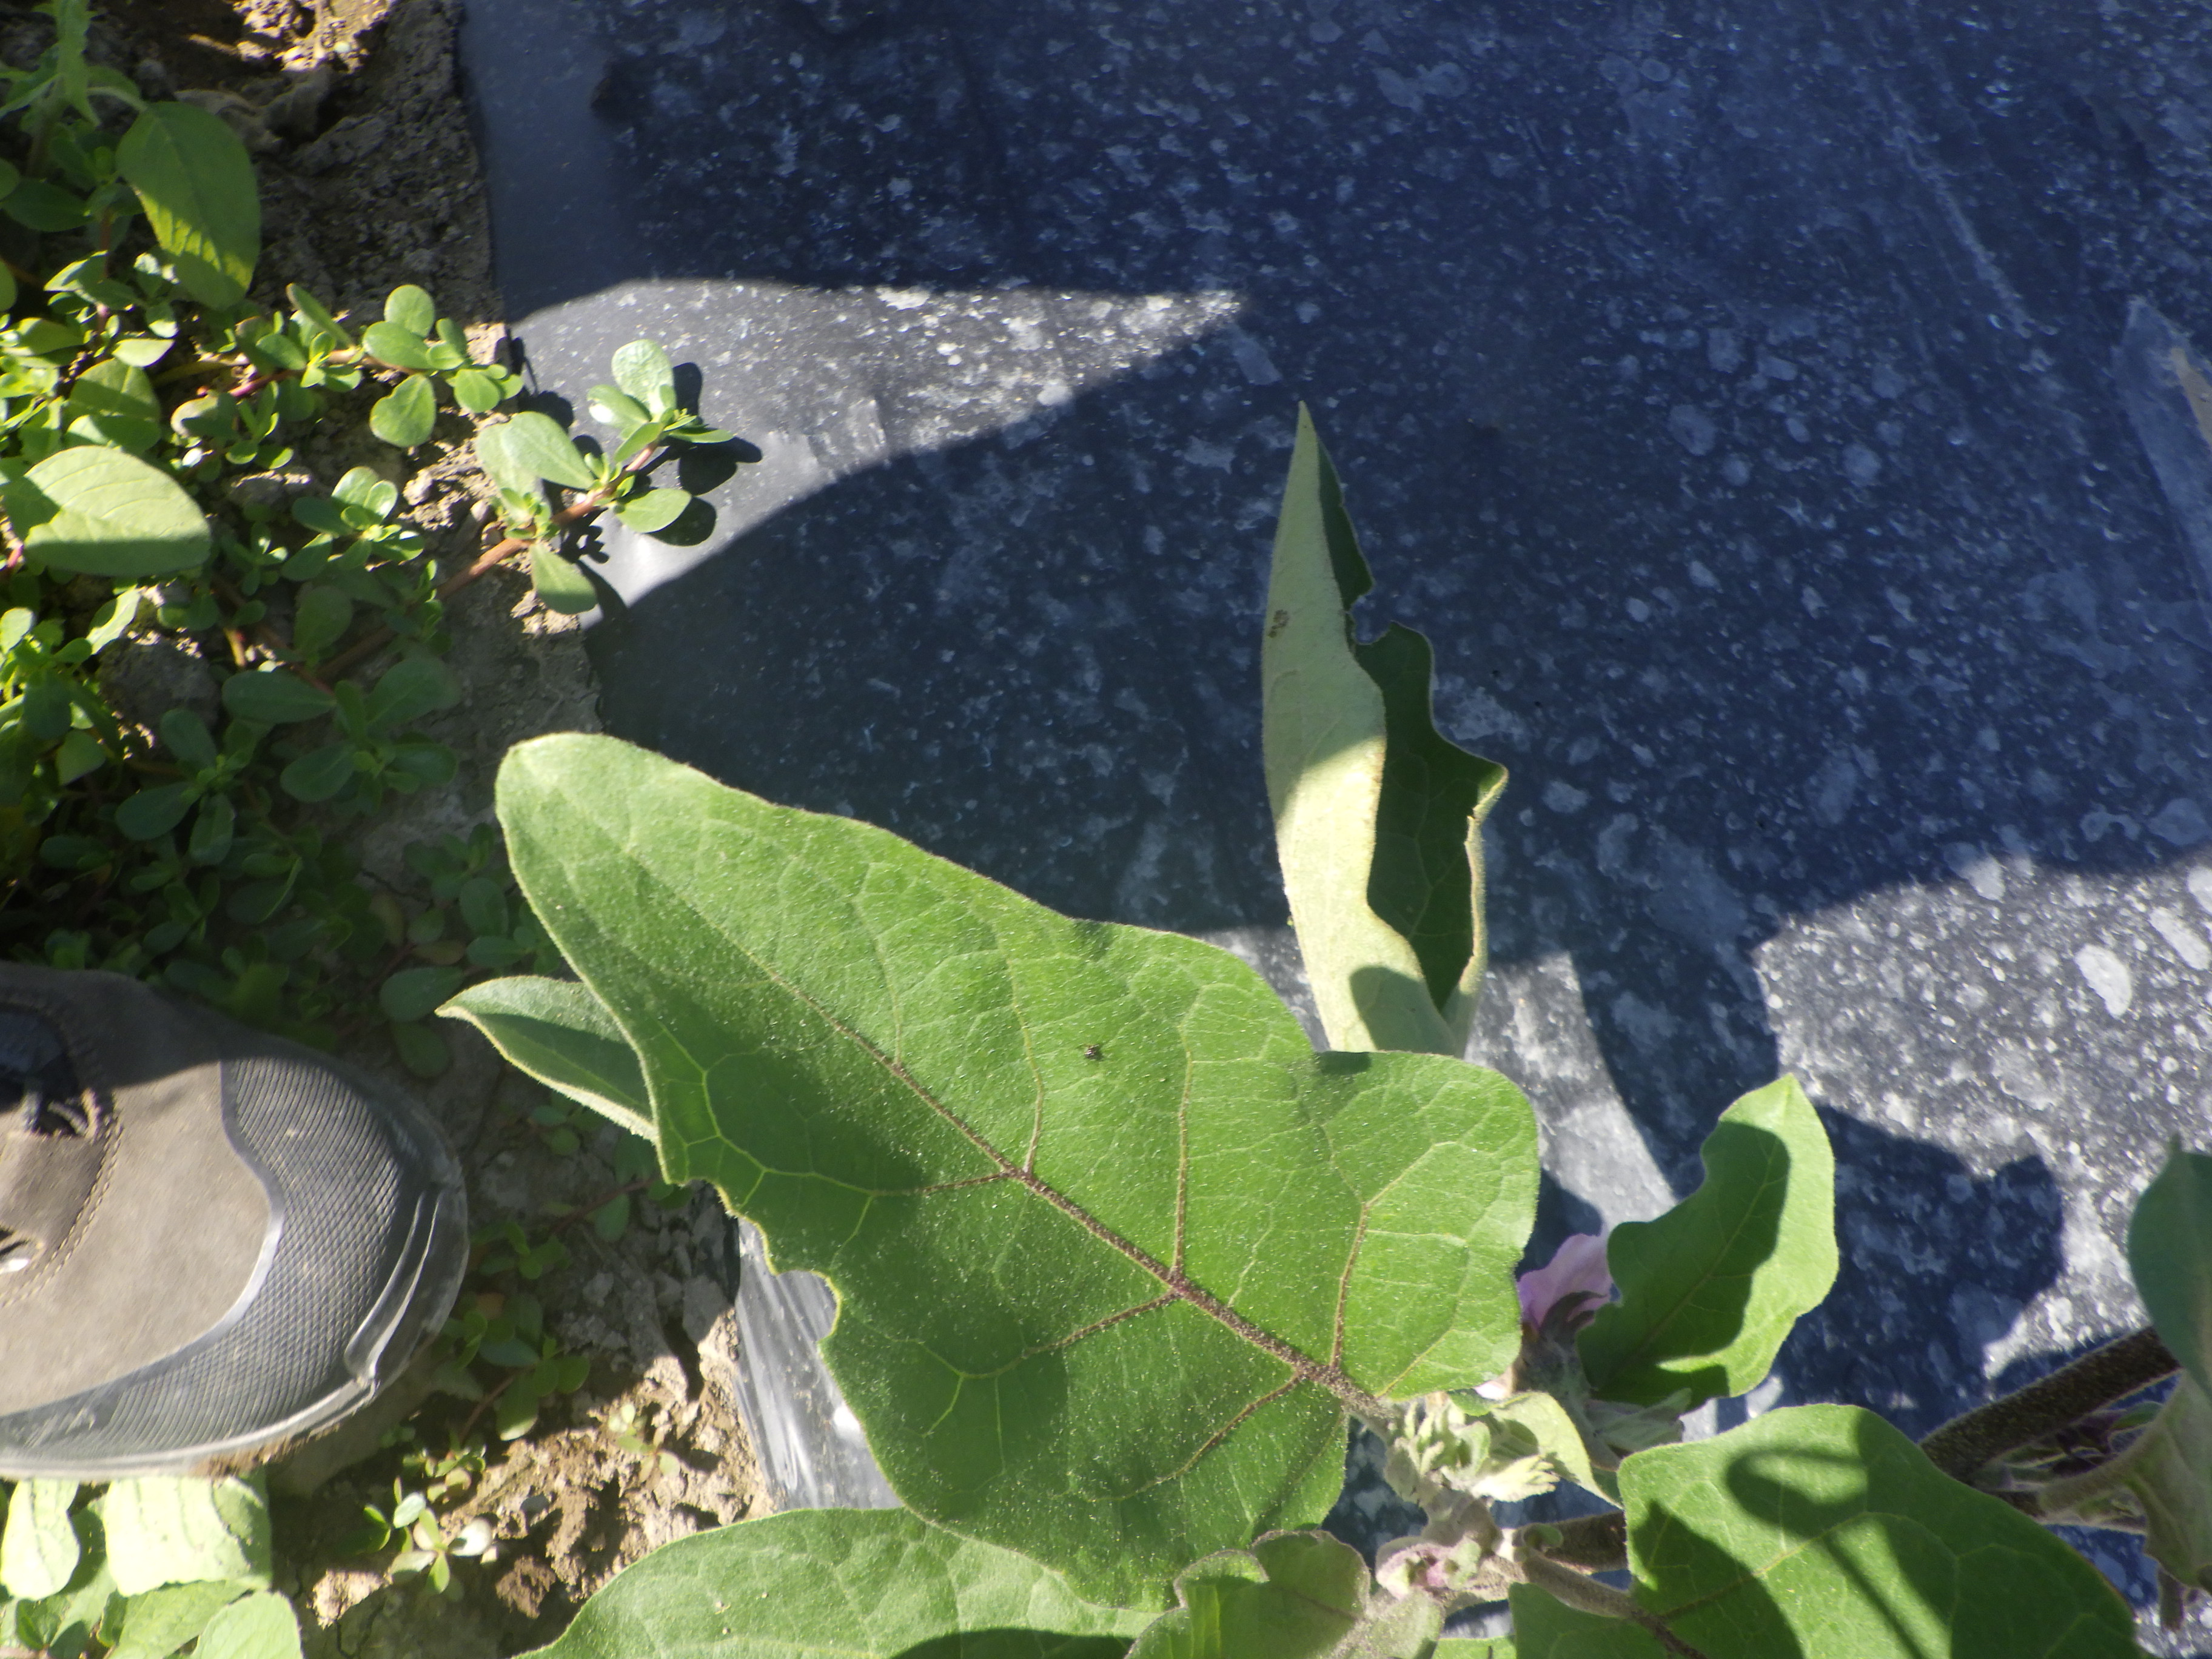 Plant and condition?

aubergine, aphids
